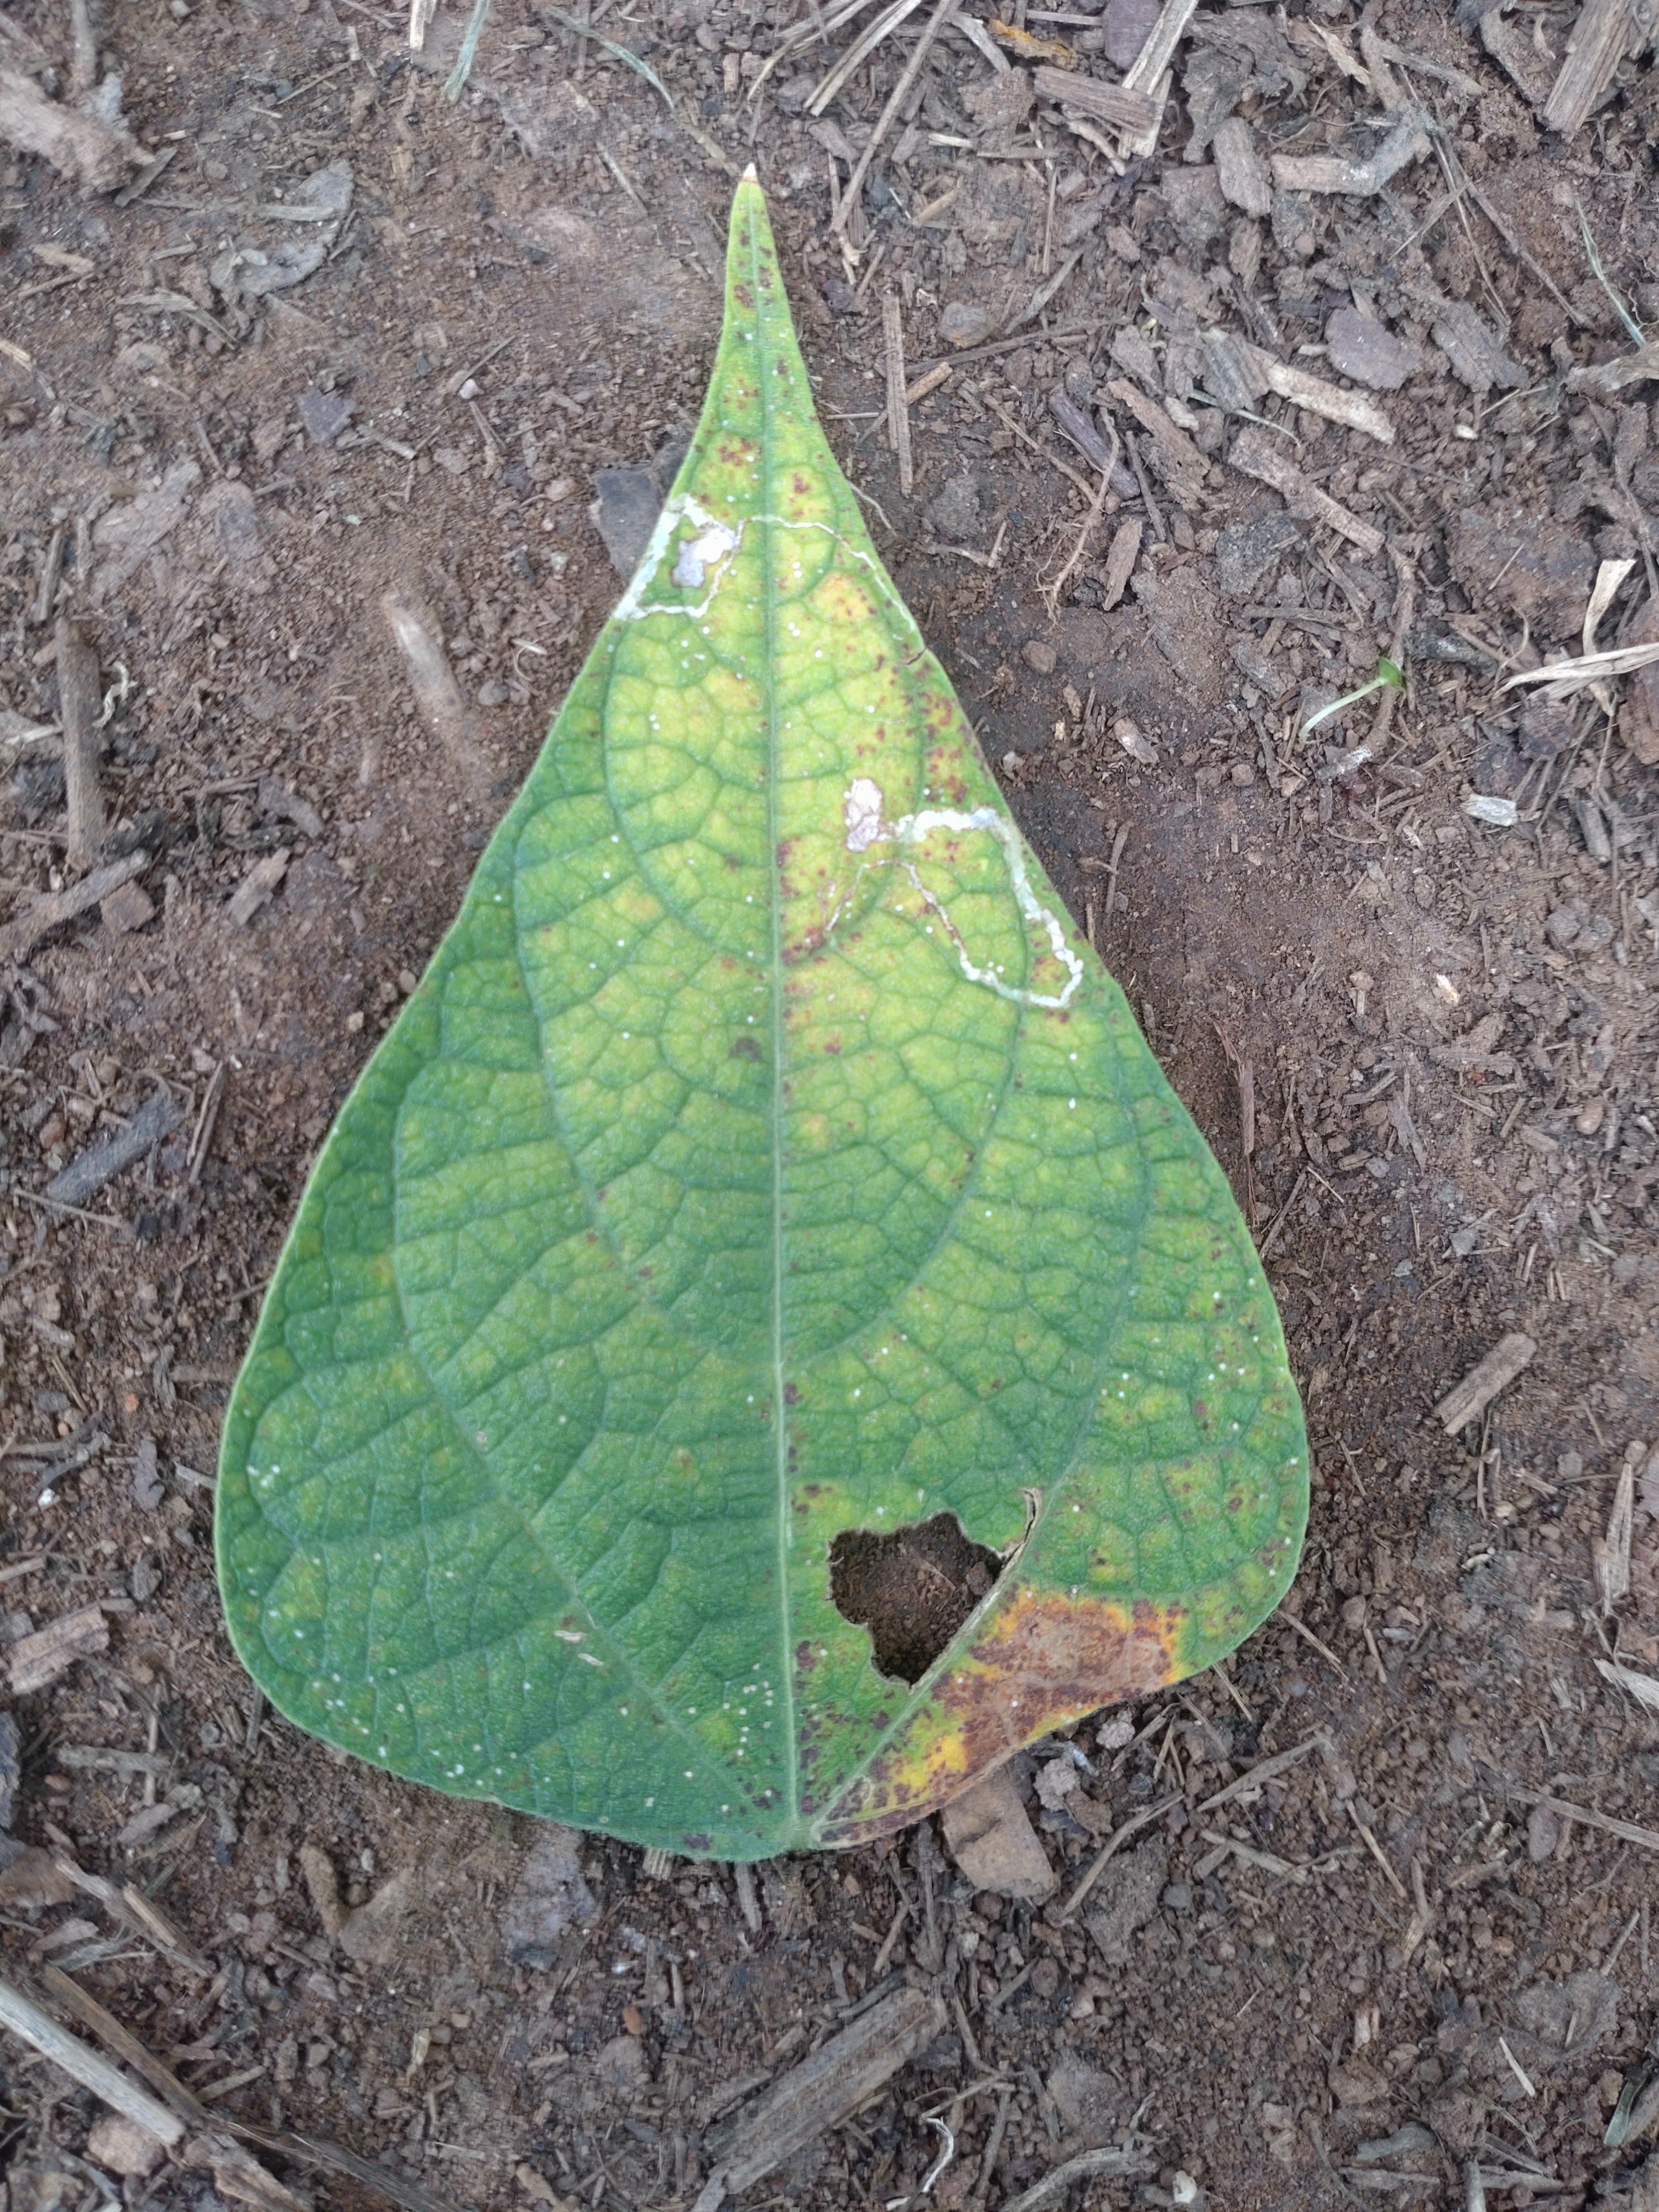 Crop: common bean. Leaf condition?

rust
